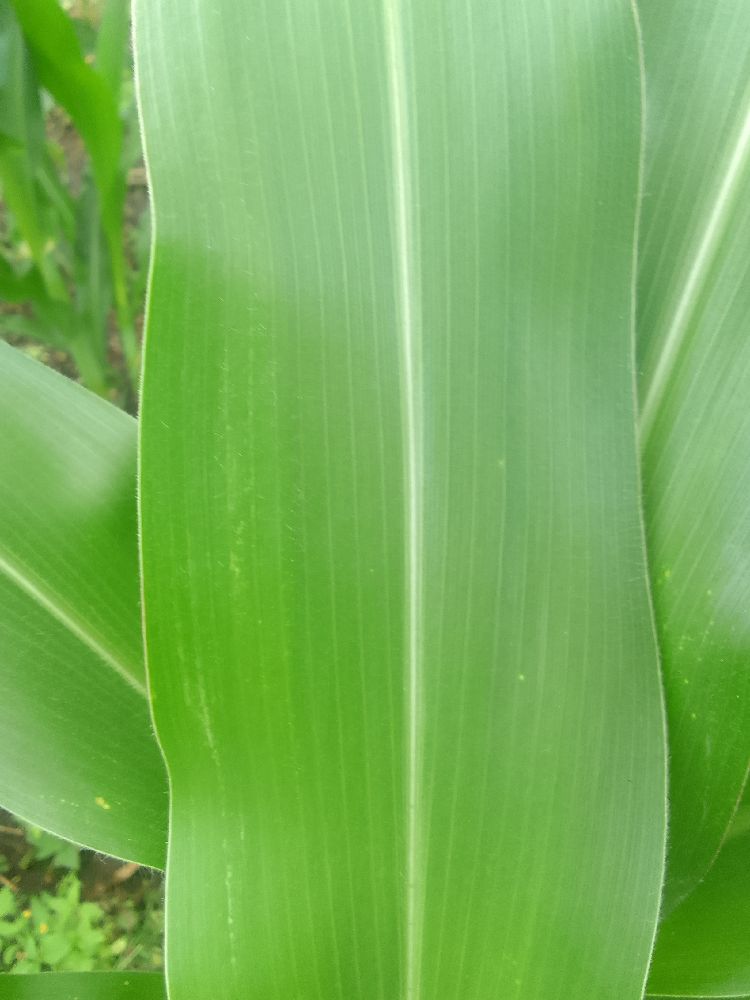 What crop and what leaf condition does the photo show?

maize, healthy
